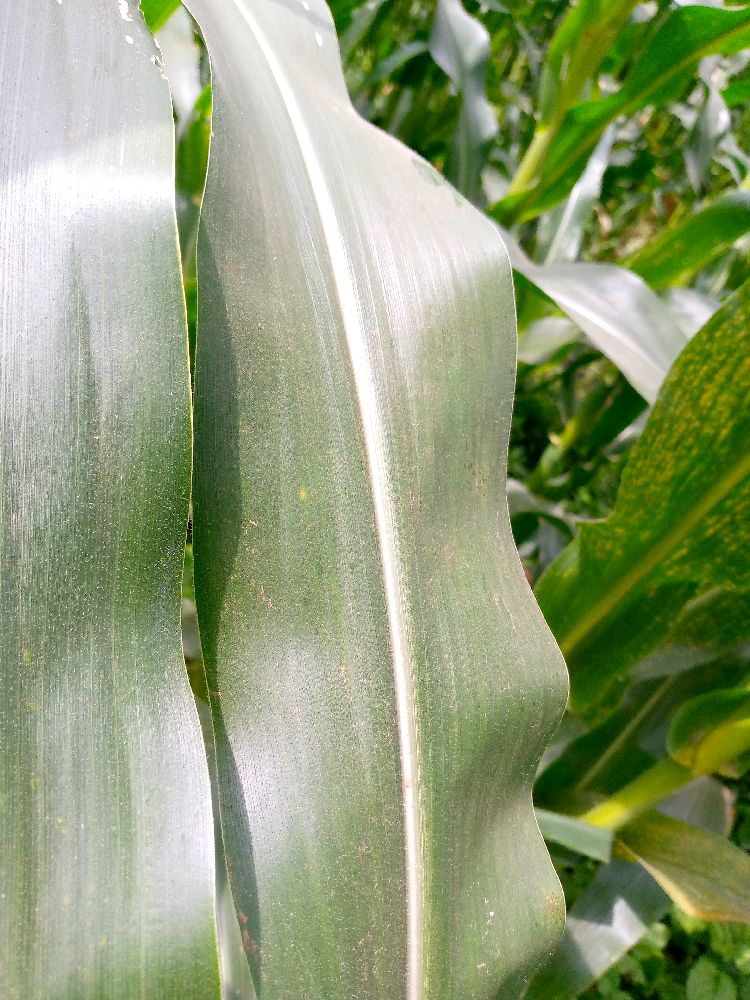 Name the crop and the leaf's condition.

maize, healthy
